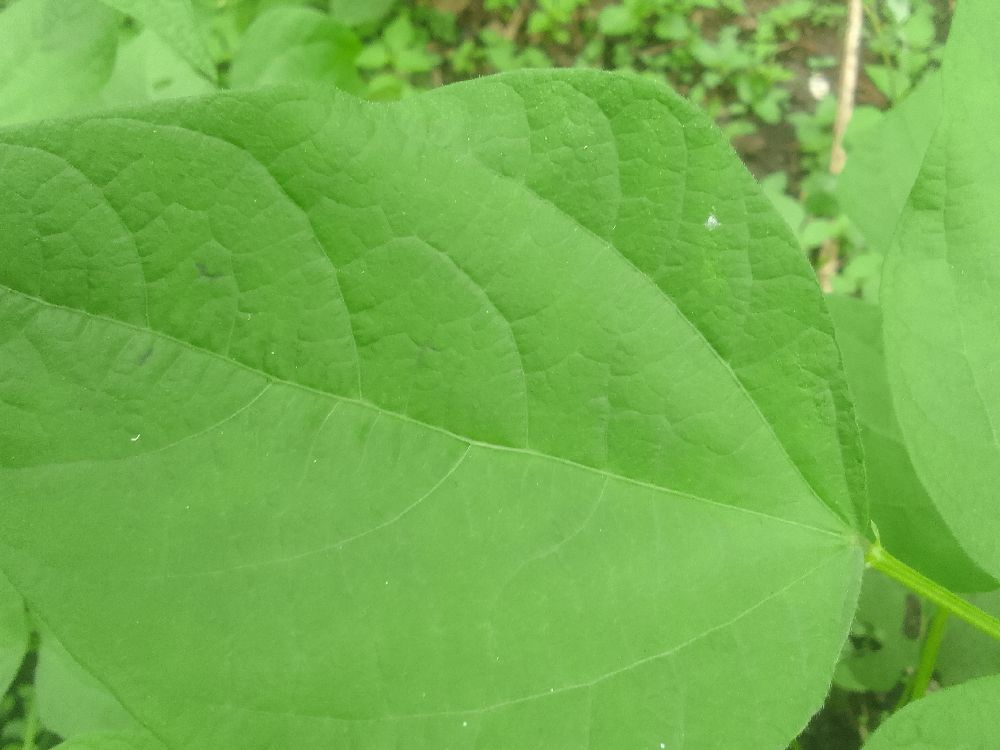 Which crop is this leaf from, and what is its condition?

common bean, healthy
